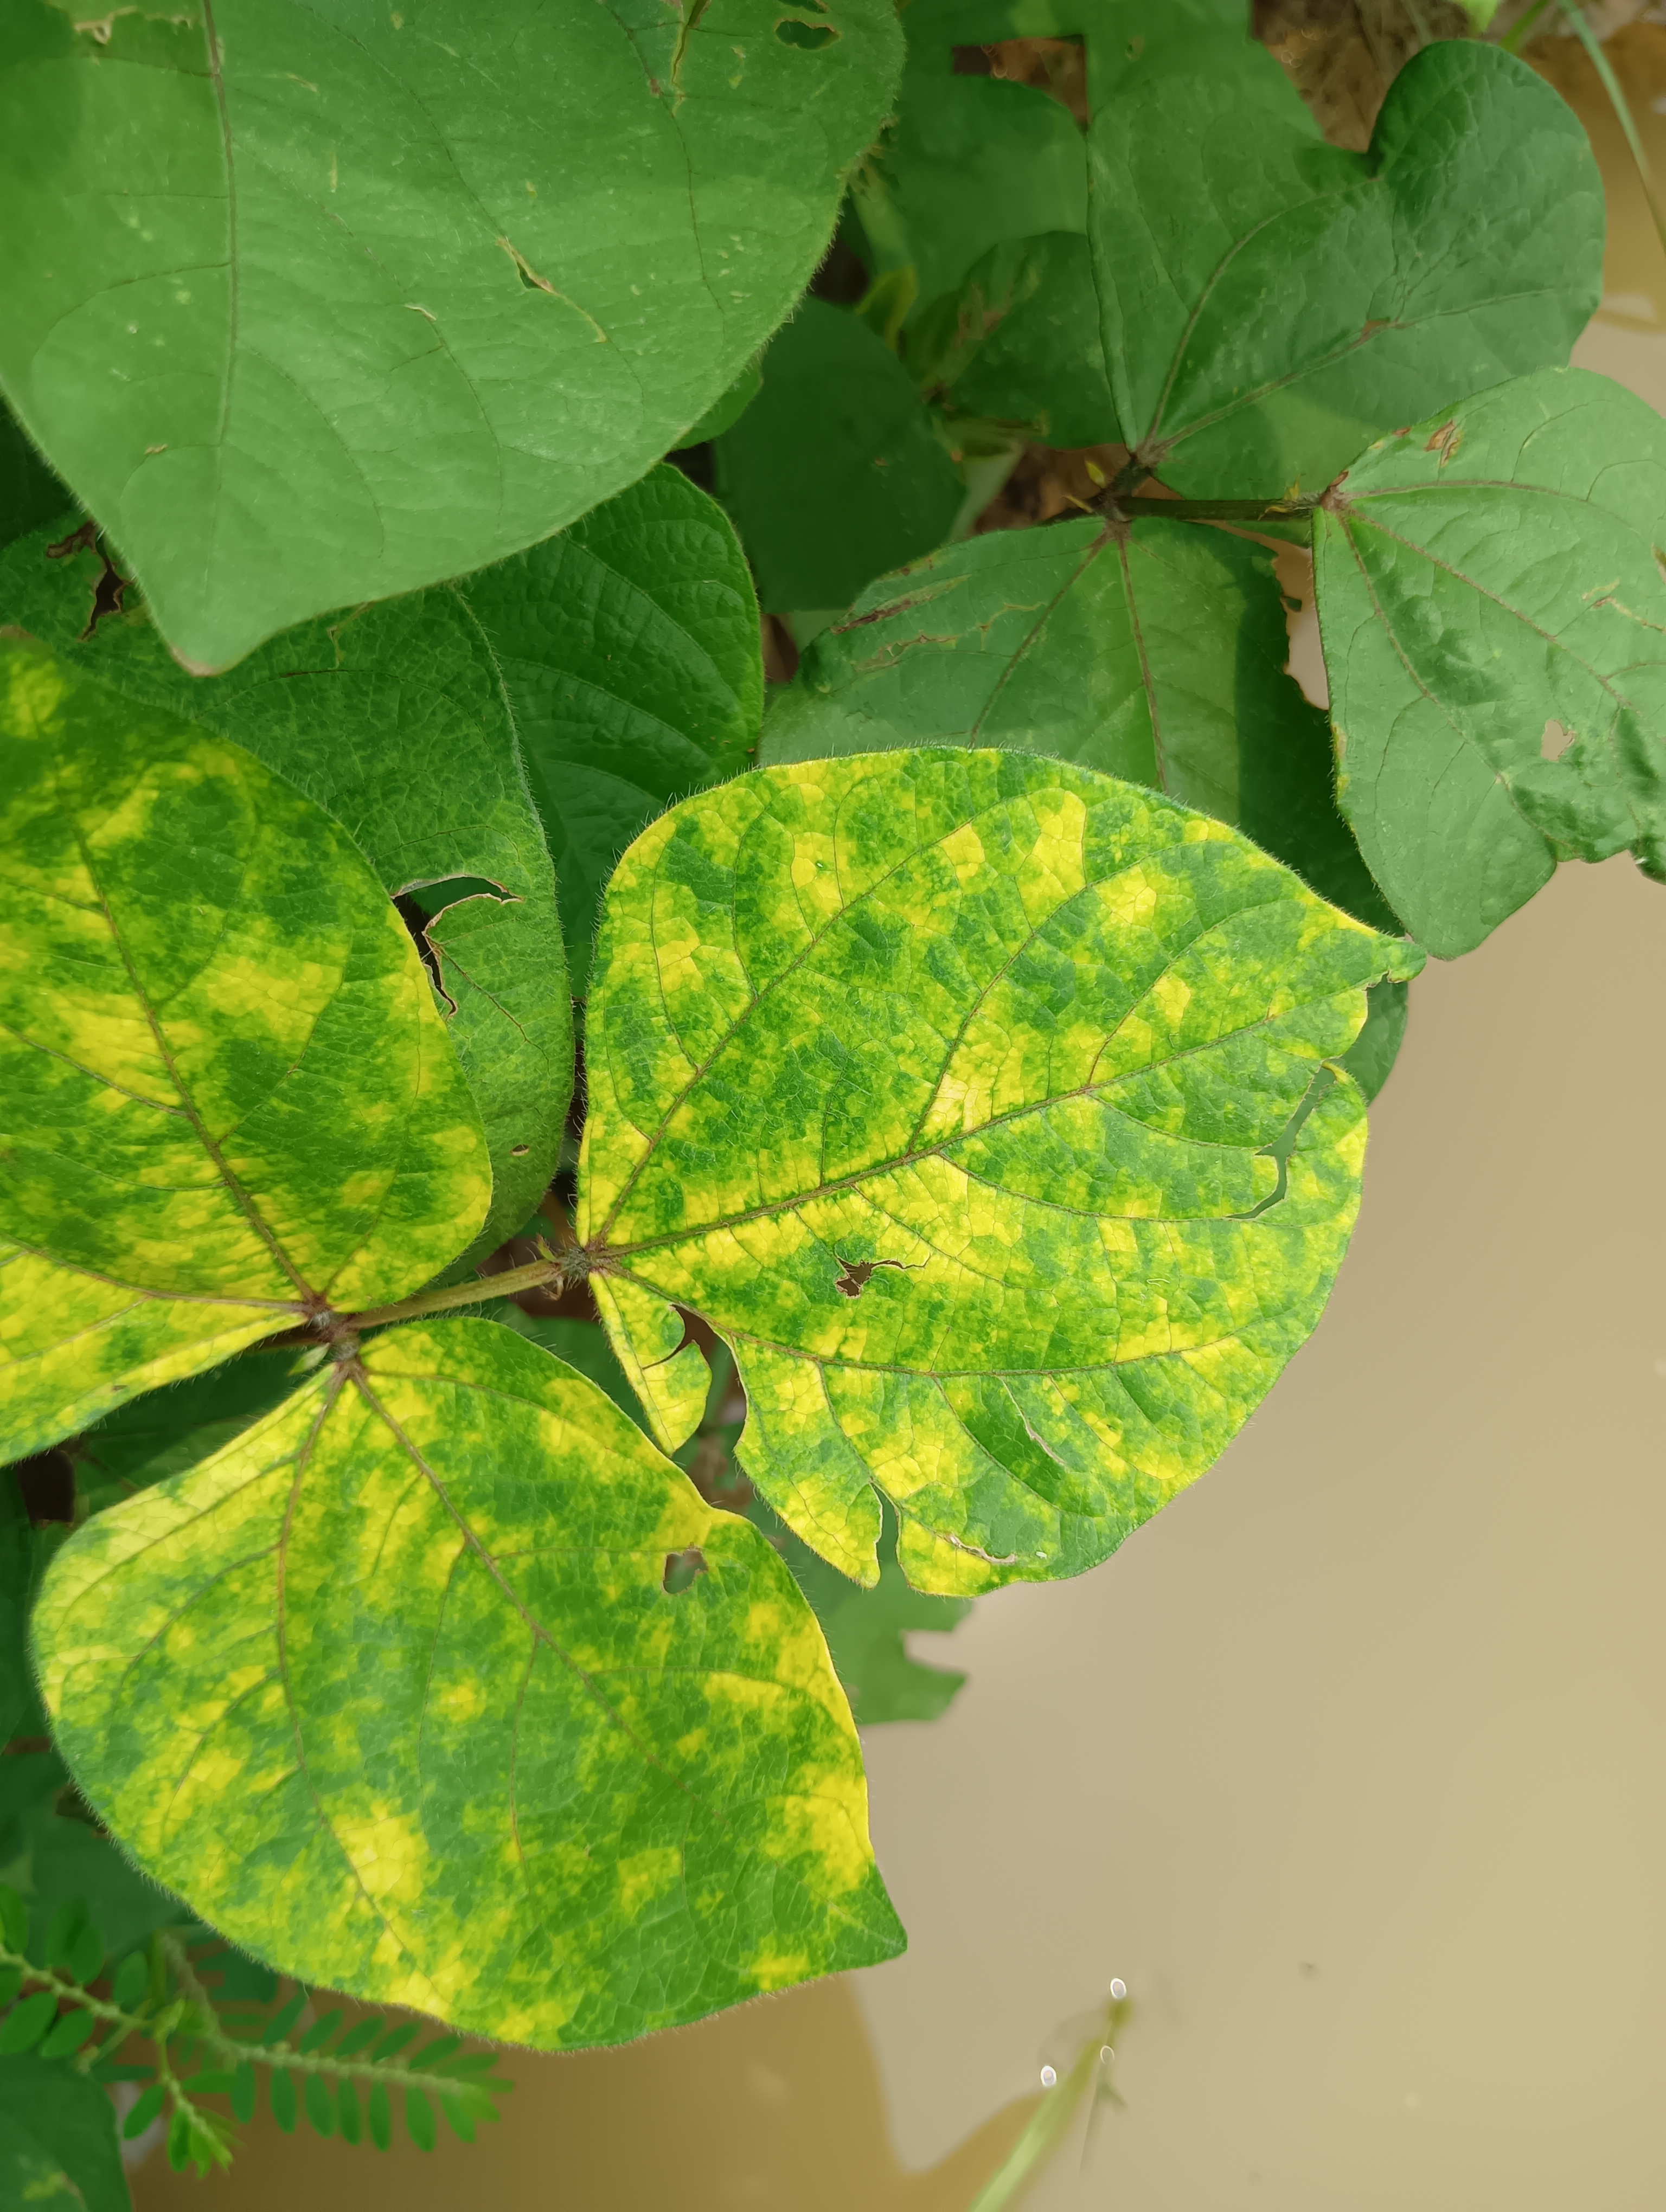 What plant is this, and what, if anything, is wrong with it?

mungbean, yellow mosaic
